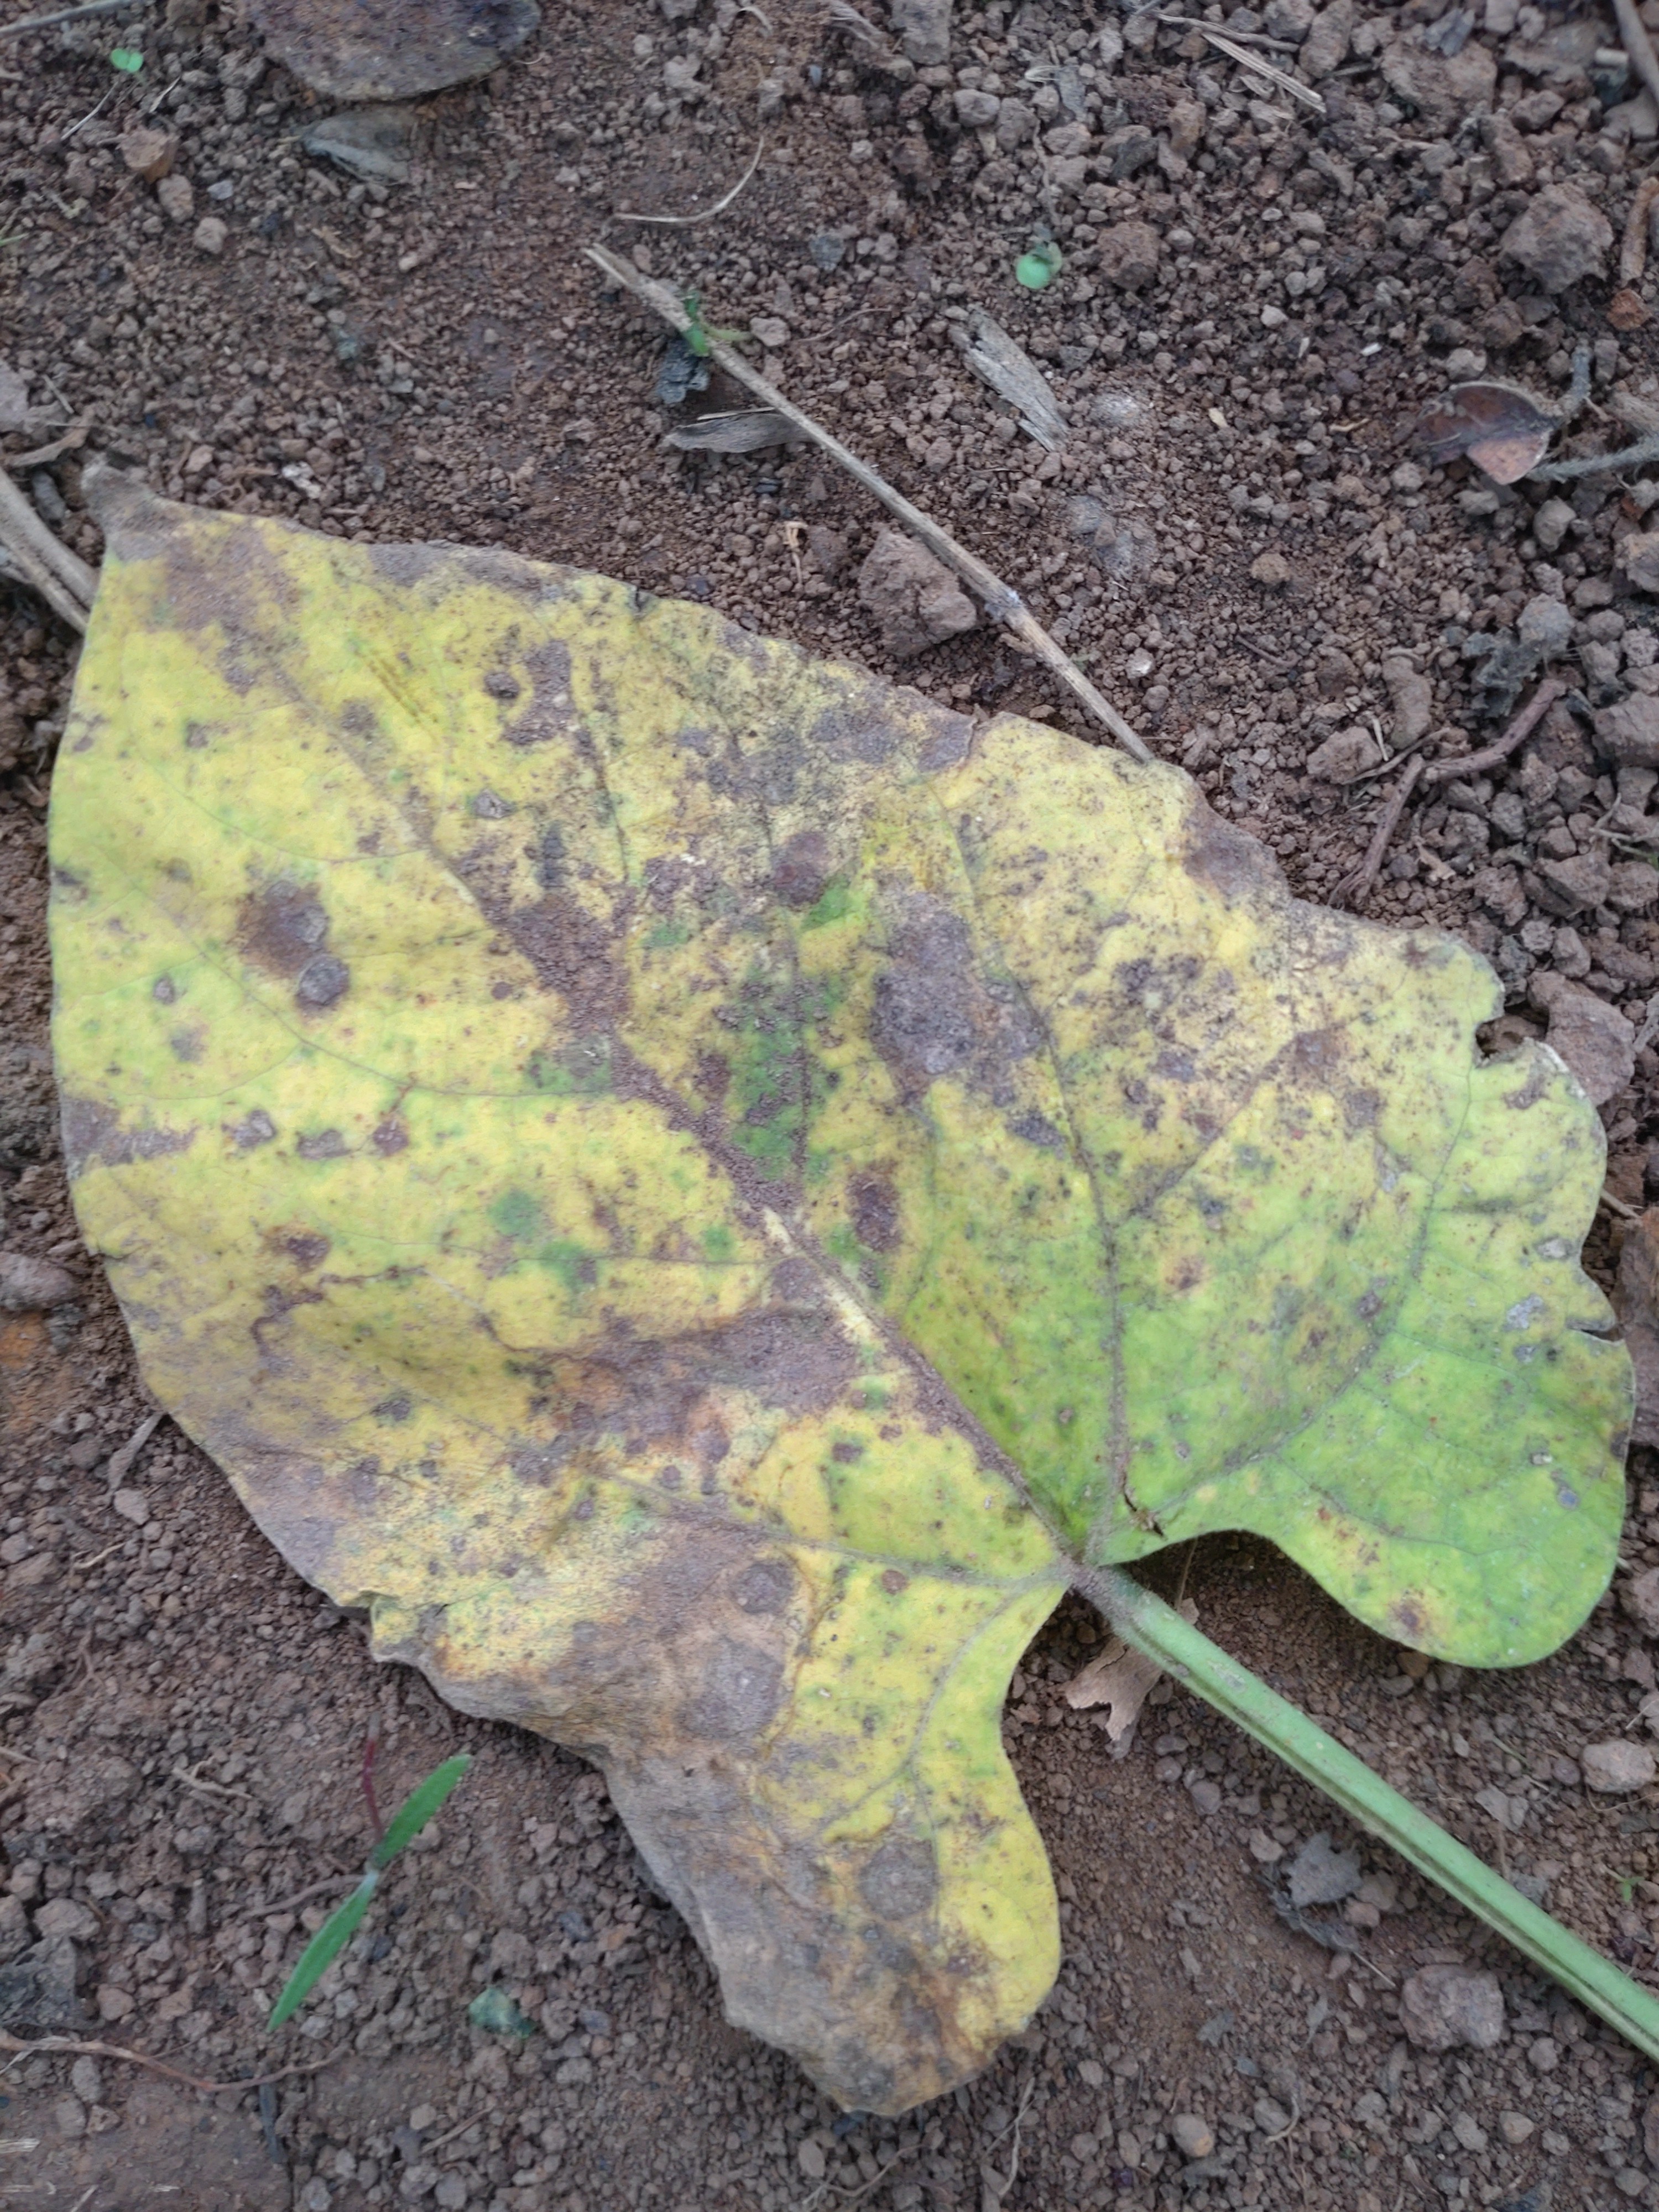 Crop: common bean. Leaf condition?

anthracnose
